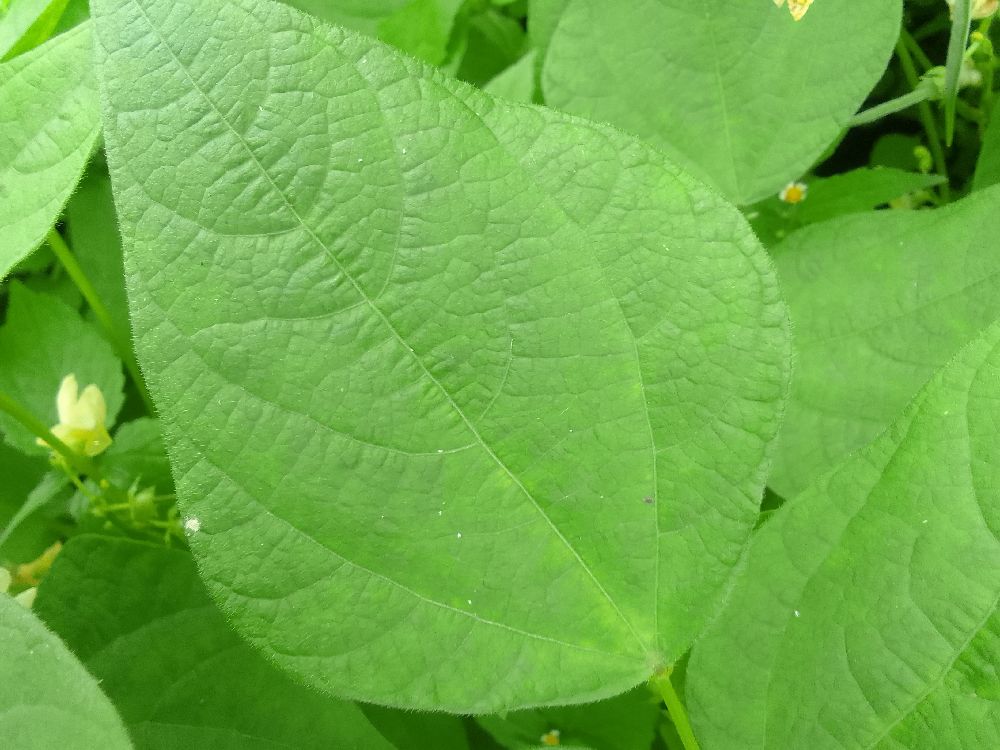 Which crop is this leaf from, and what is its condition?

common bean, healthy
